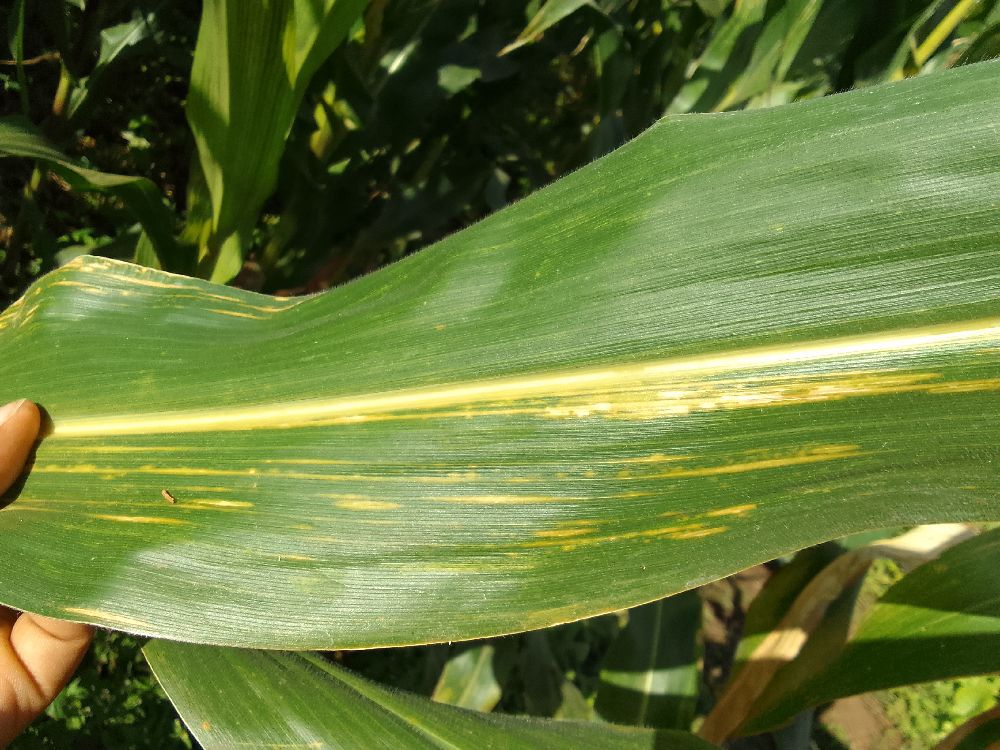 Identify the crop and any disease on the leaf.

maize, maize lethal necrosis
